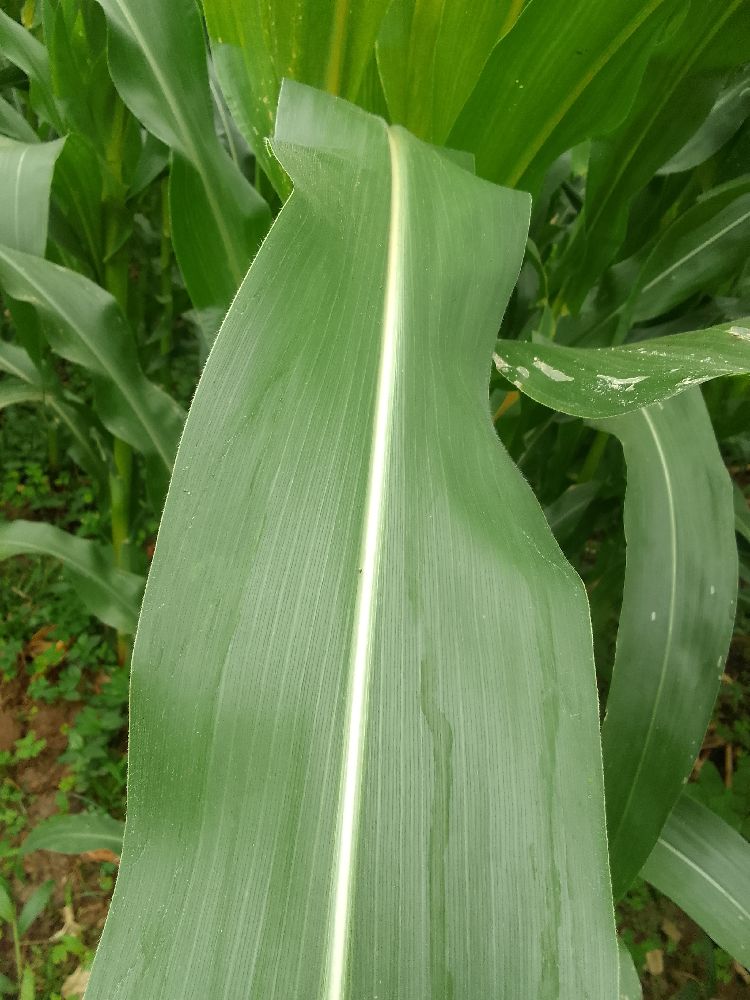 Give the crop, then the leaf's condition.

maize, healthy
